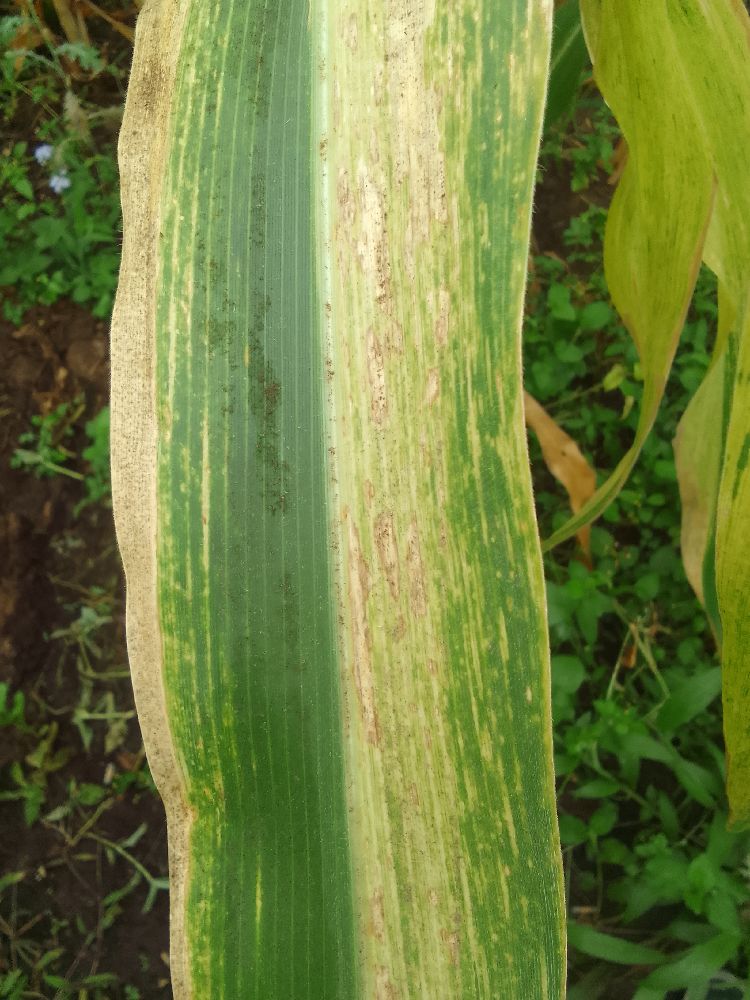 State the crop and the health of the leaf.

maize, maize lethal necrosis
